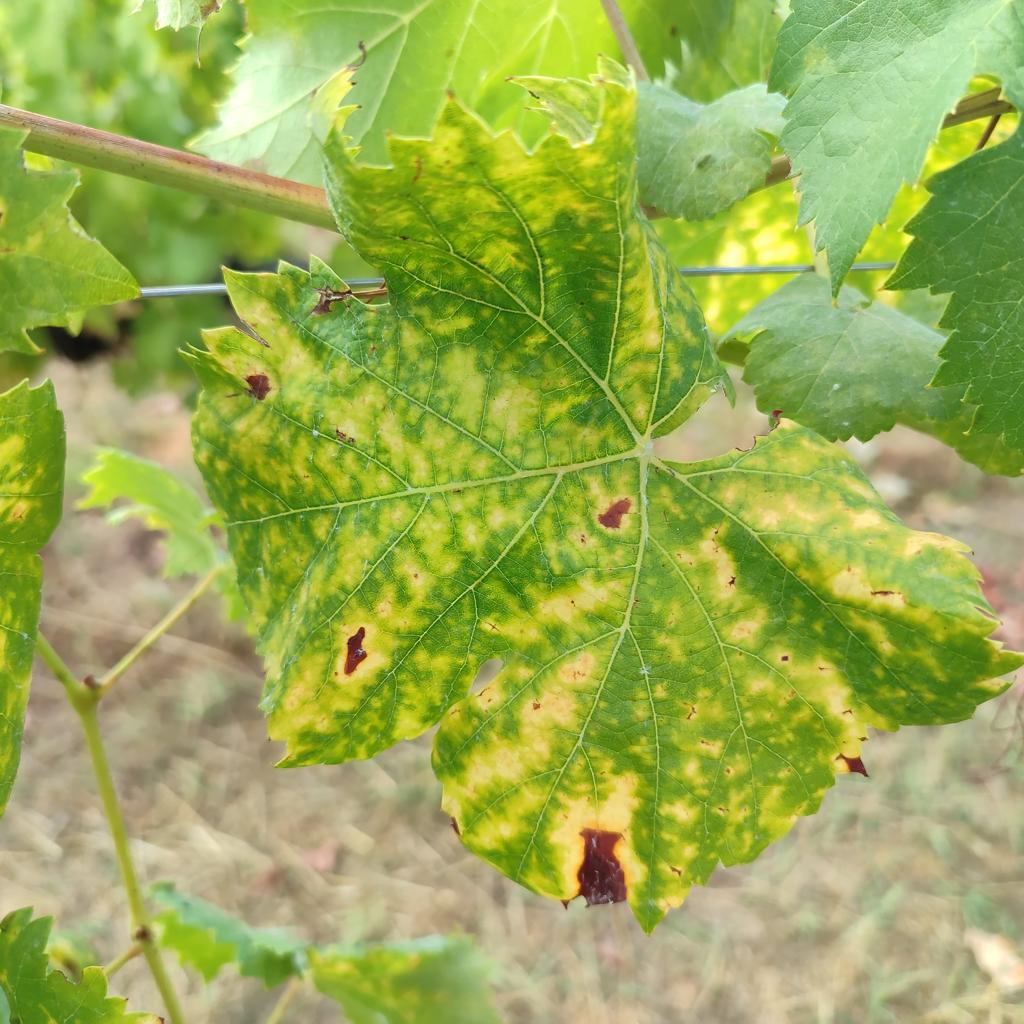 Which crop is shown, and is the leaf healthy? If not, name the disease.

grapevine, esca complex
